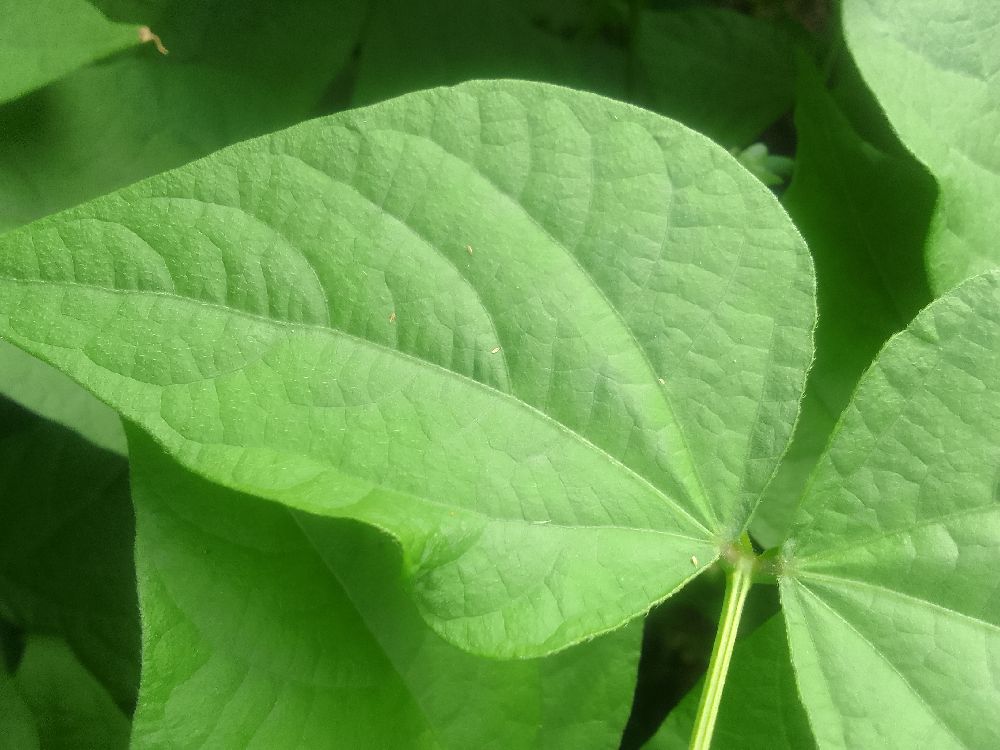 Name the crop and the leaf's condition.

common bean, healthy
